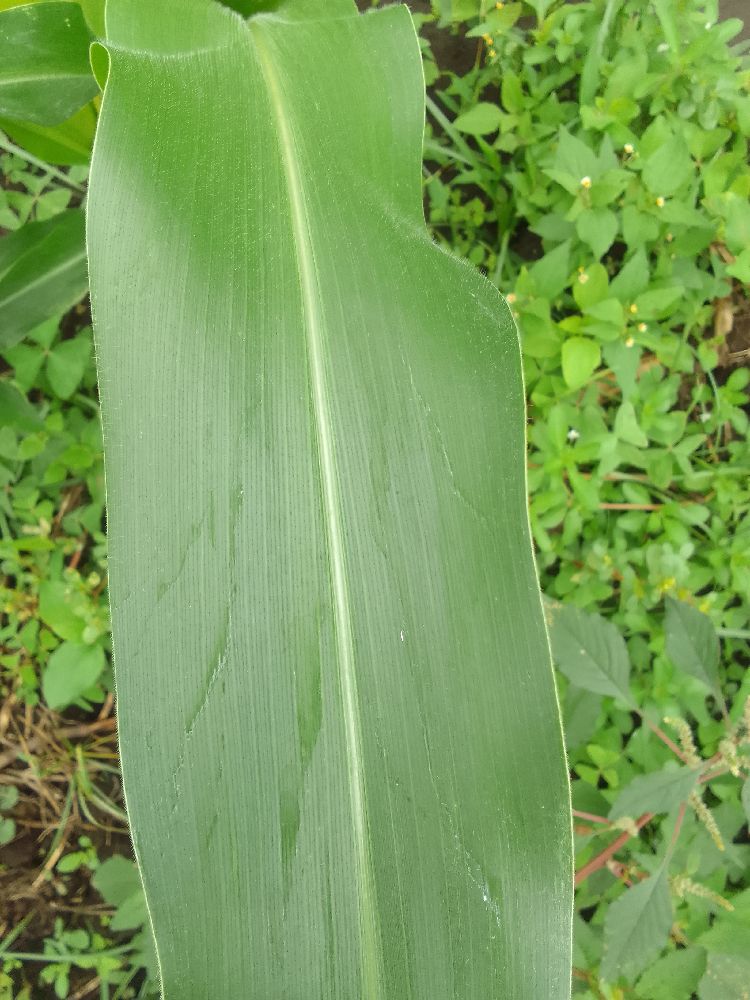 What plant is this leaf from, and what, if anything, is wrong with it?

maize, healthy
